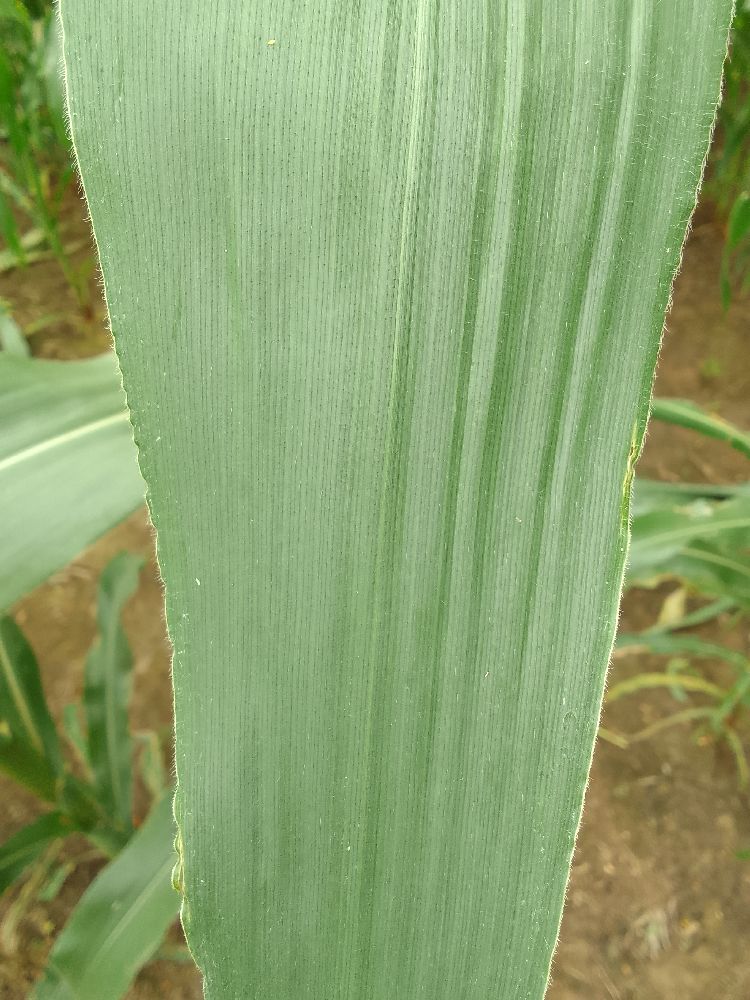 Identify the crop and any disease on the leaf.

maize, healthy
